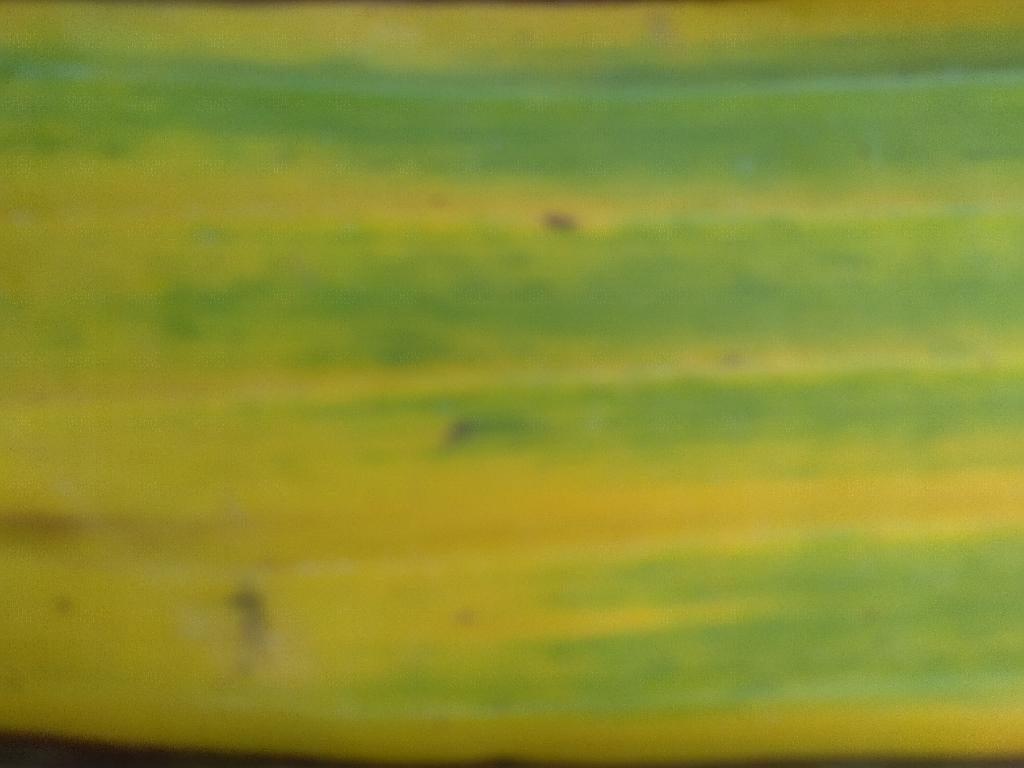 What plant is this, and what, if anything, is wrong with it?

banana, fusarium wilt race 1
